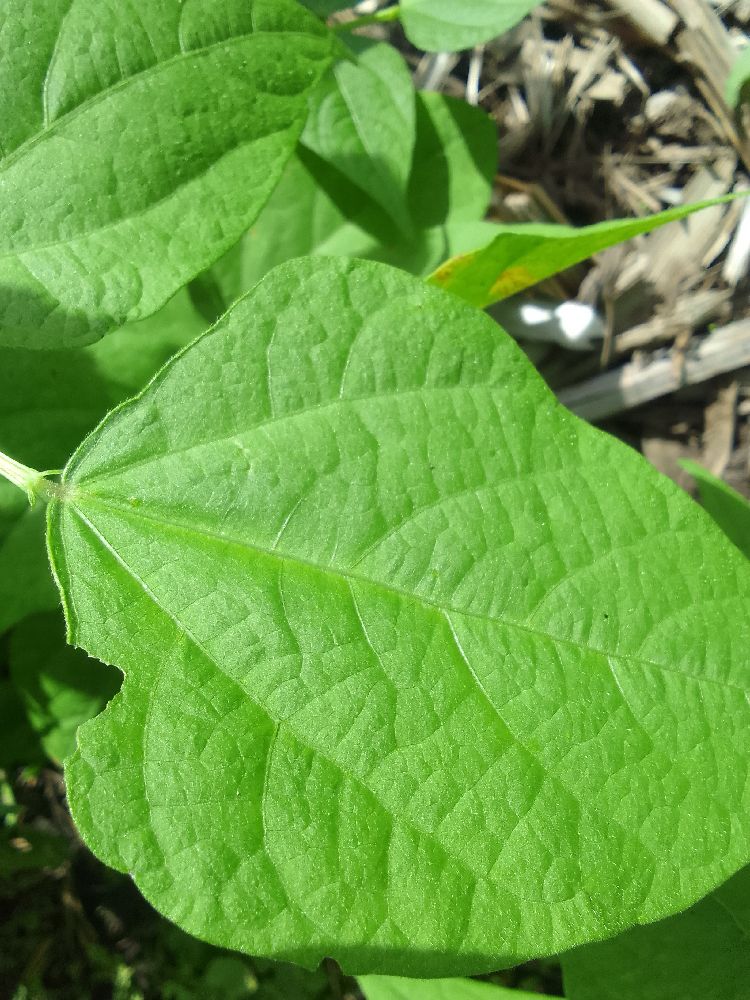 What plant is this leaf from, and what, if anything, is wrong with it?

common bean, healthy
